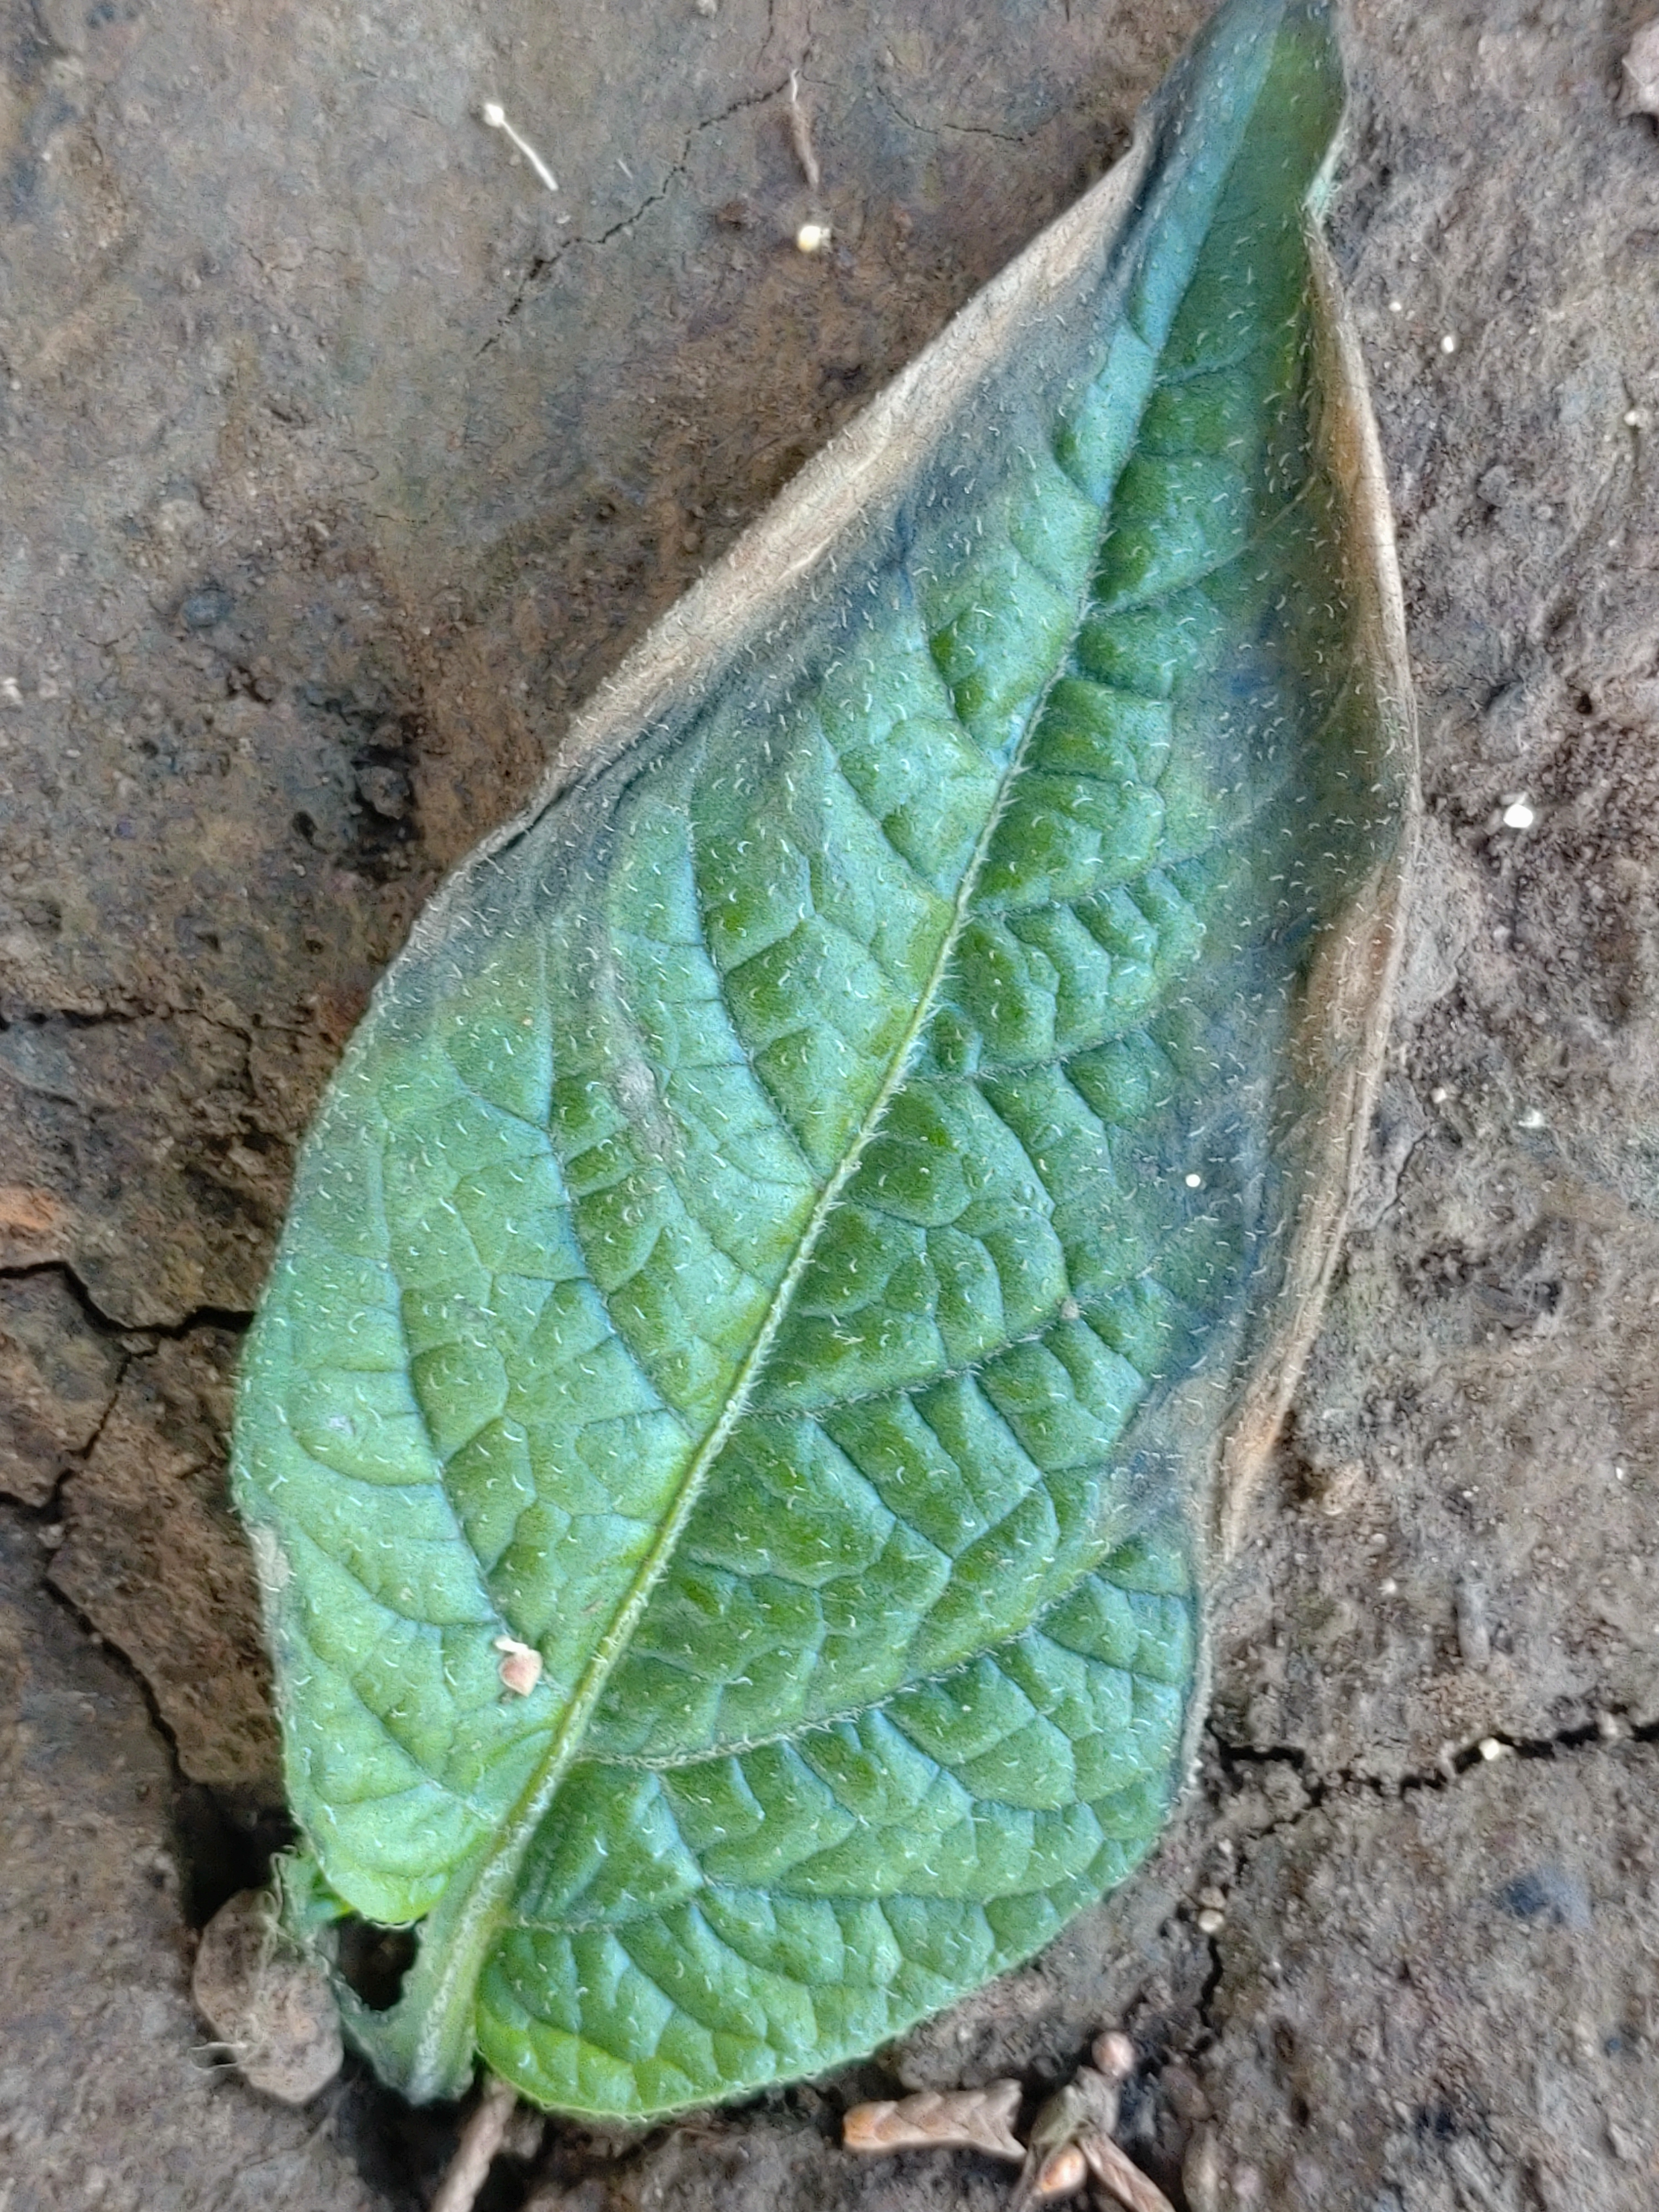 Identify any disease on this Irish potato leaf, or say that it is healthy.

early blight
